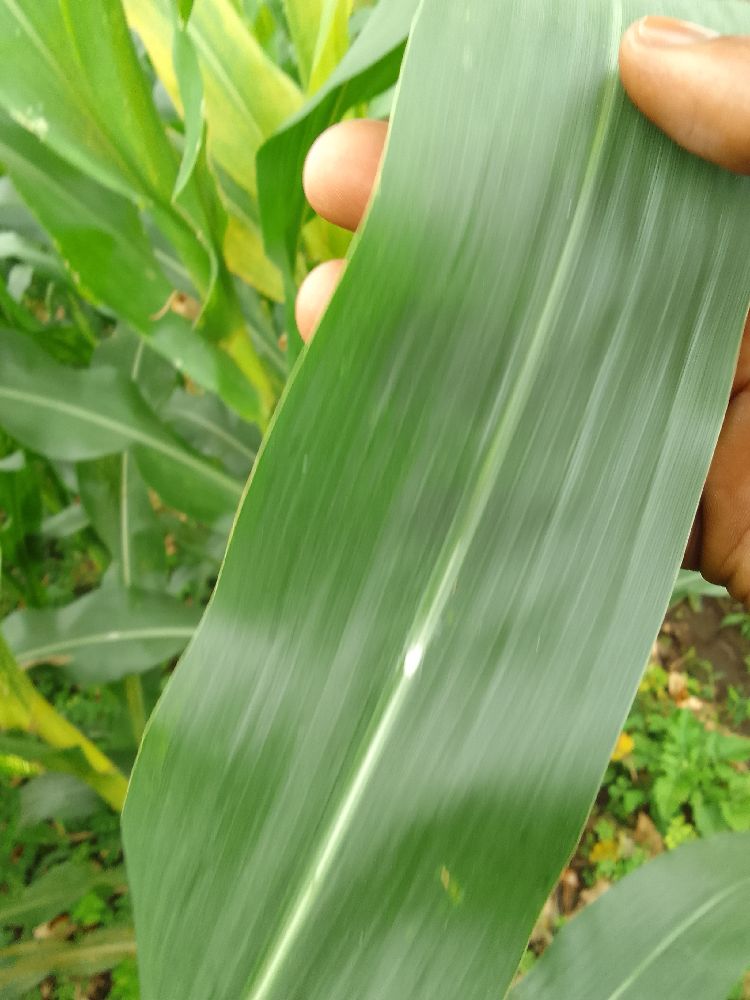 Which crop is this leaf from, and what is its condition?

maize, healthy
